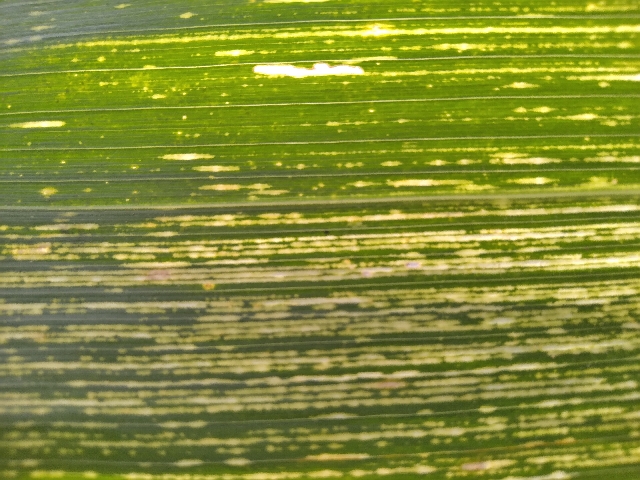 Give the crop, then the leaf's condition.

maize, maize streak virus
